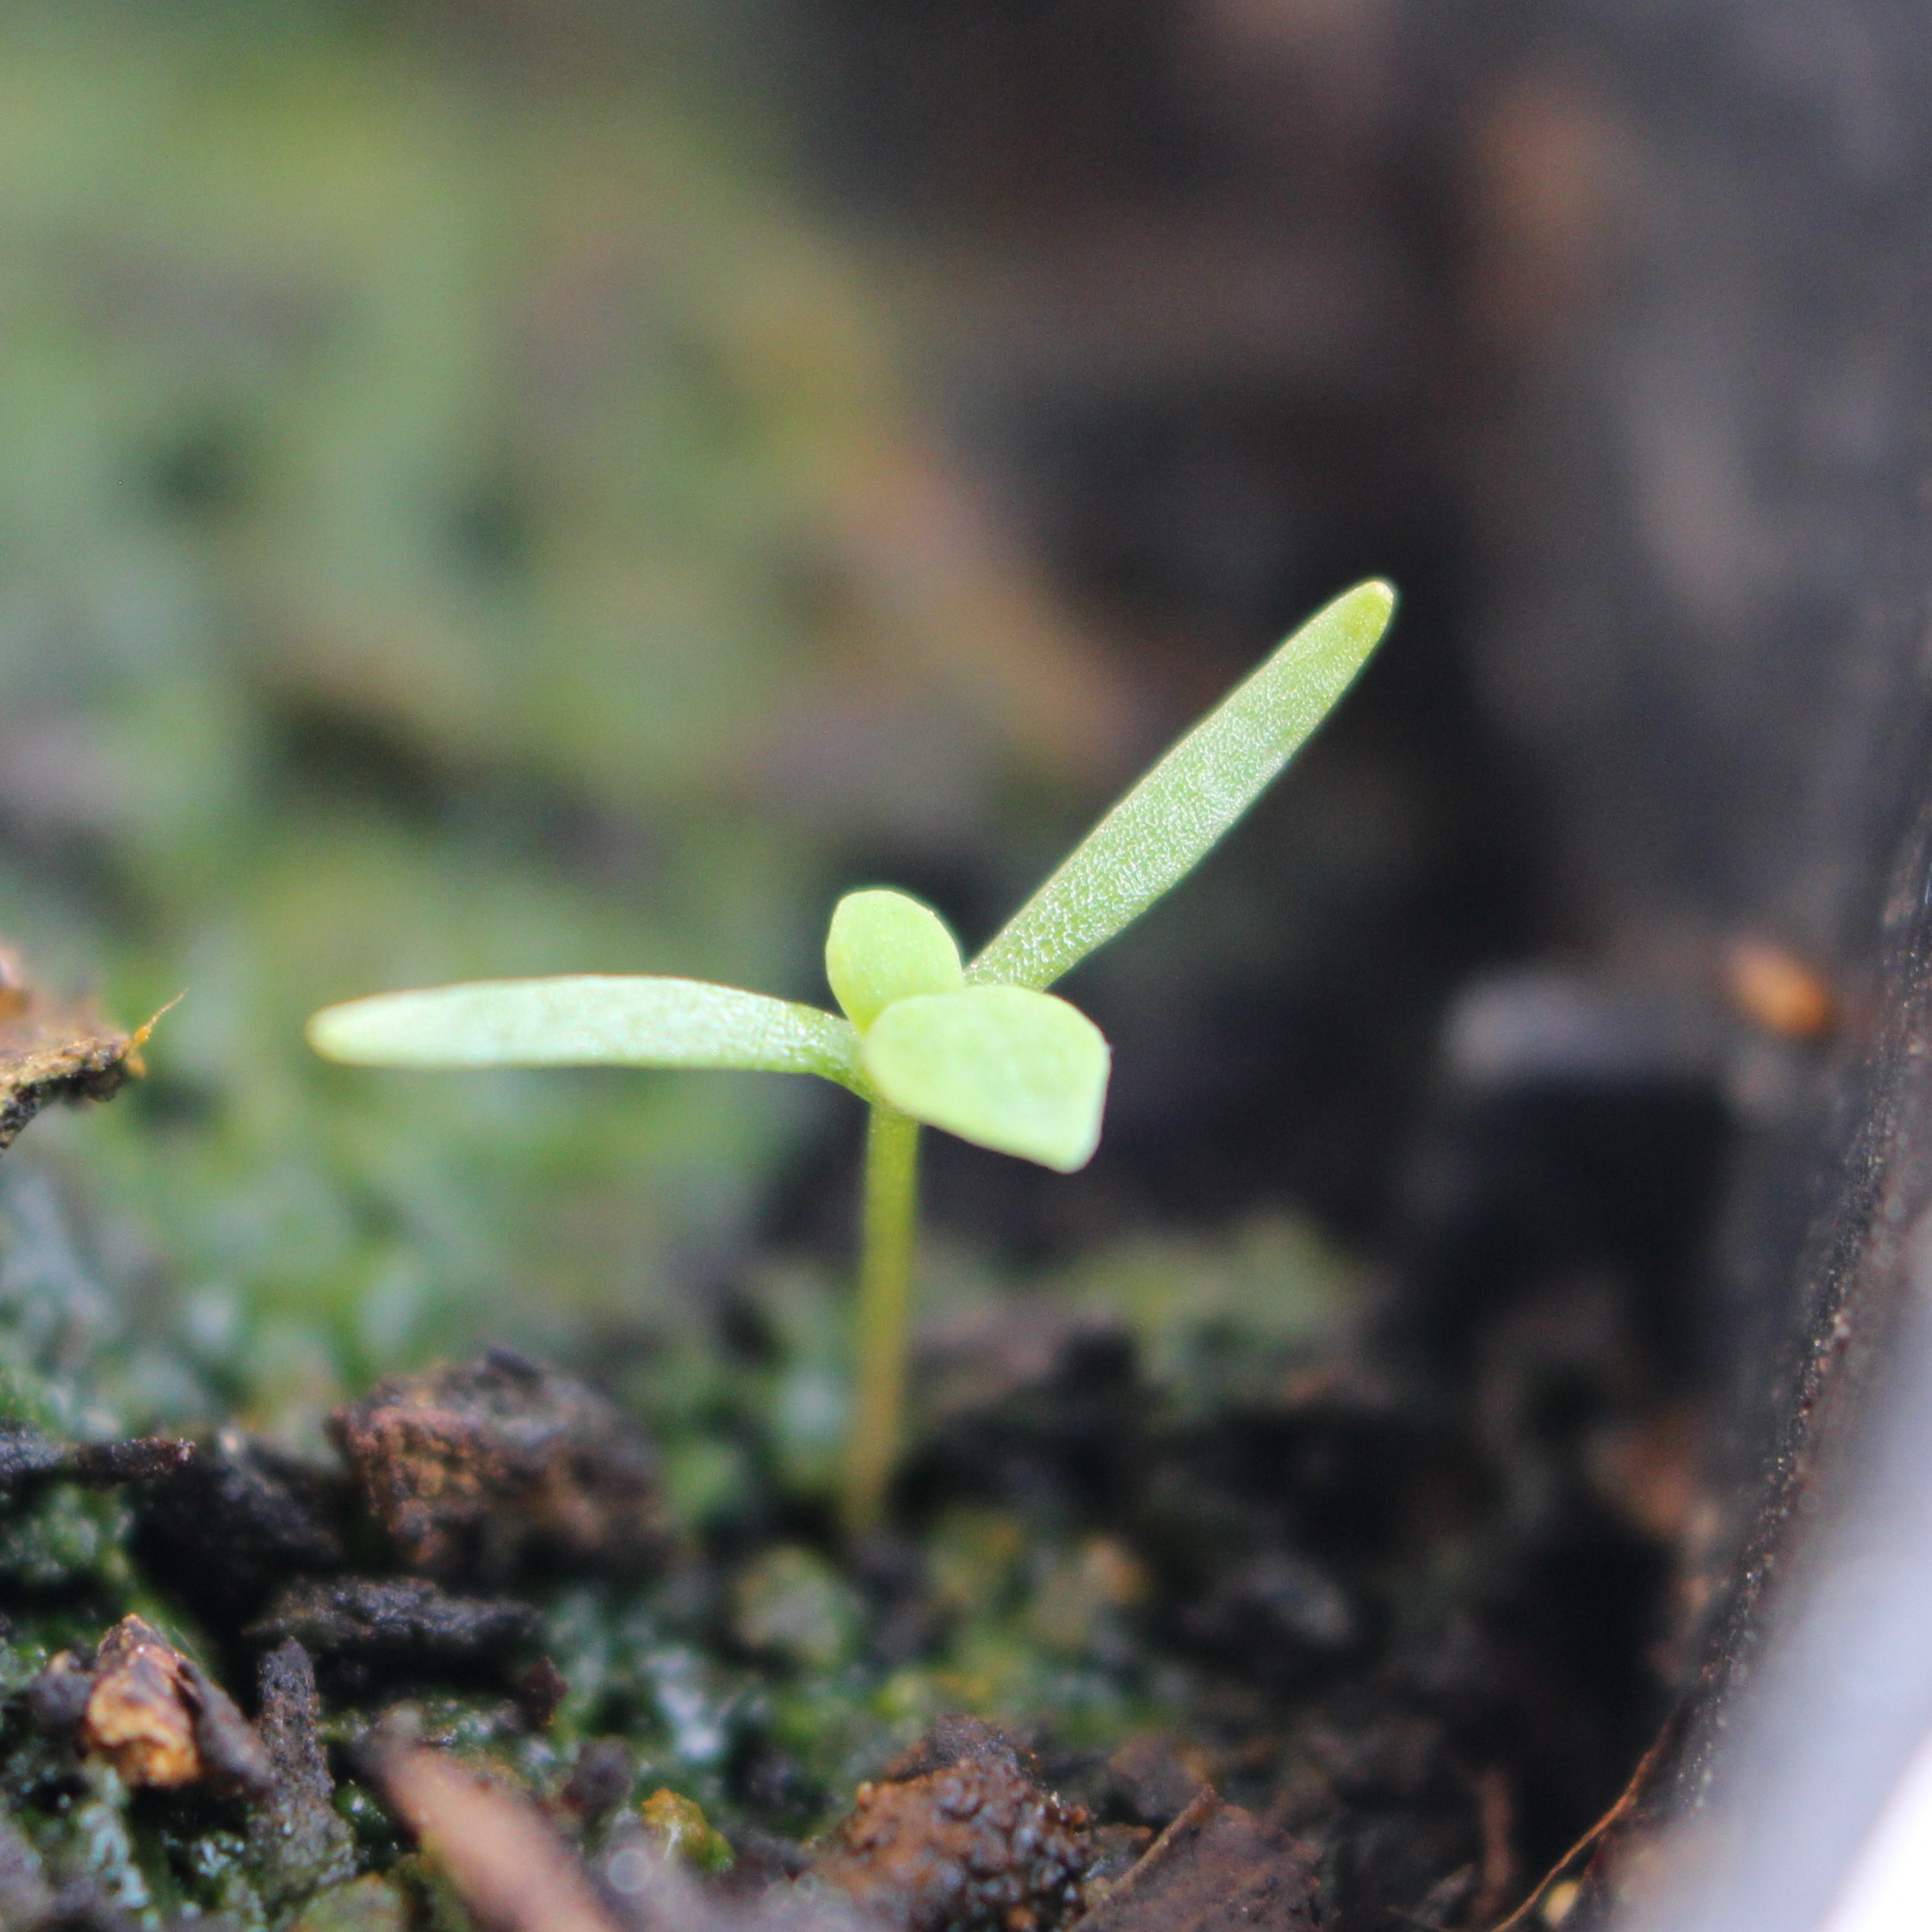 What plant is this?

Papaver rhoeas
